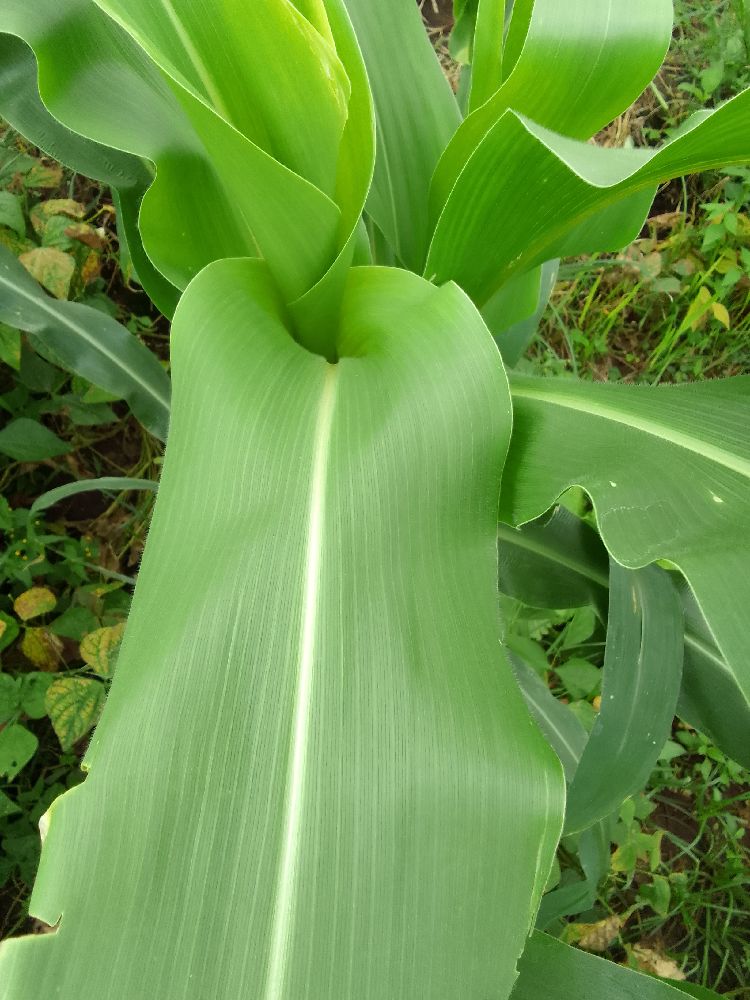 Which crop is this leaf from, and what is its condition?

maize, healthy
